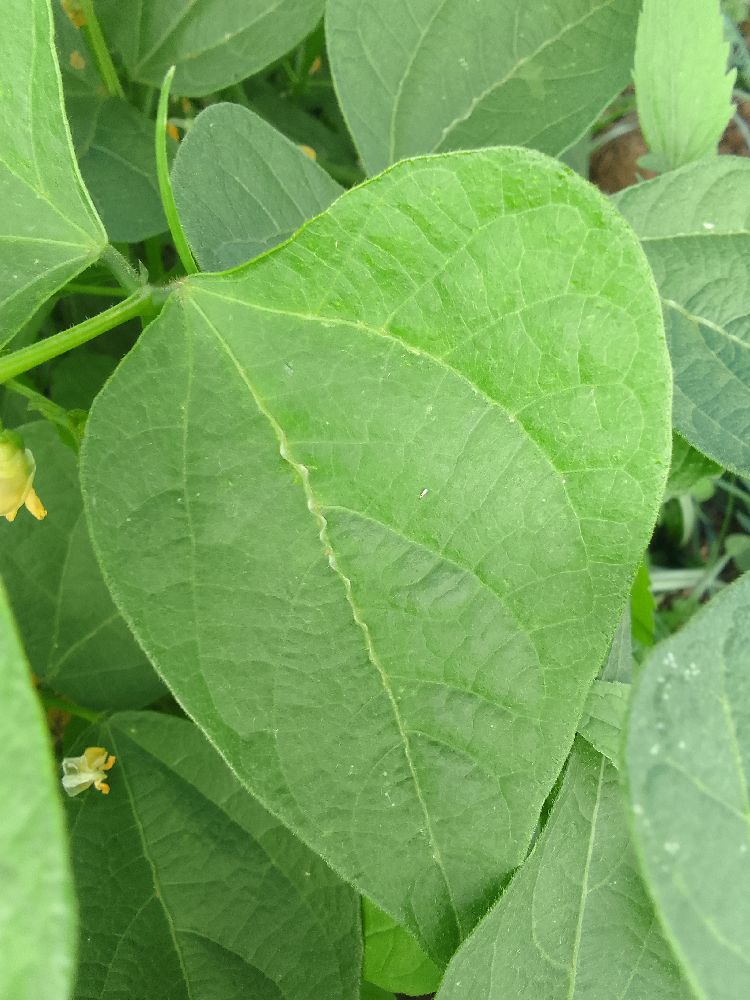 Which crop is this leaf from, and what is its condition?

common bean, healthy
